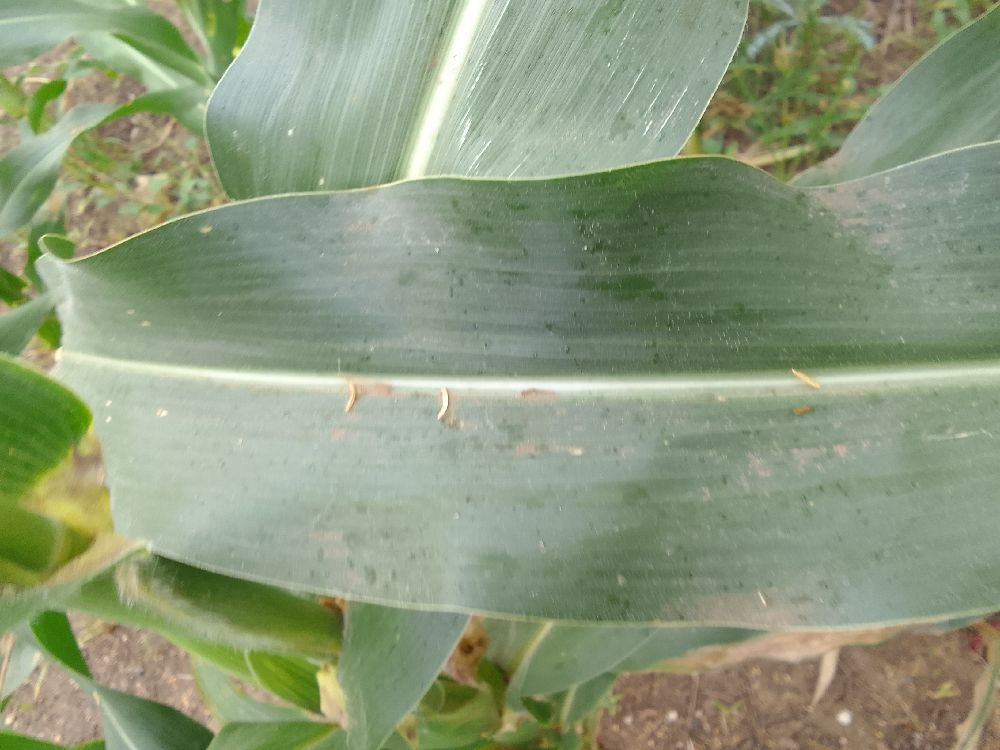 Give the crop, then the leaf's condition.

maize, healthy
